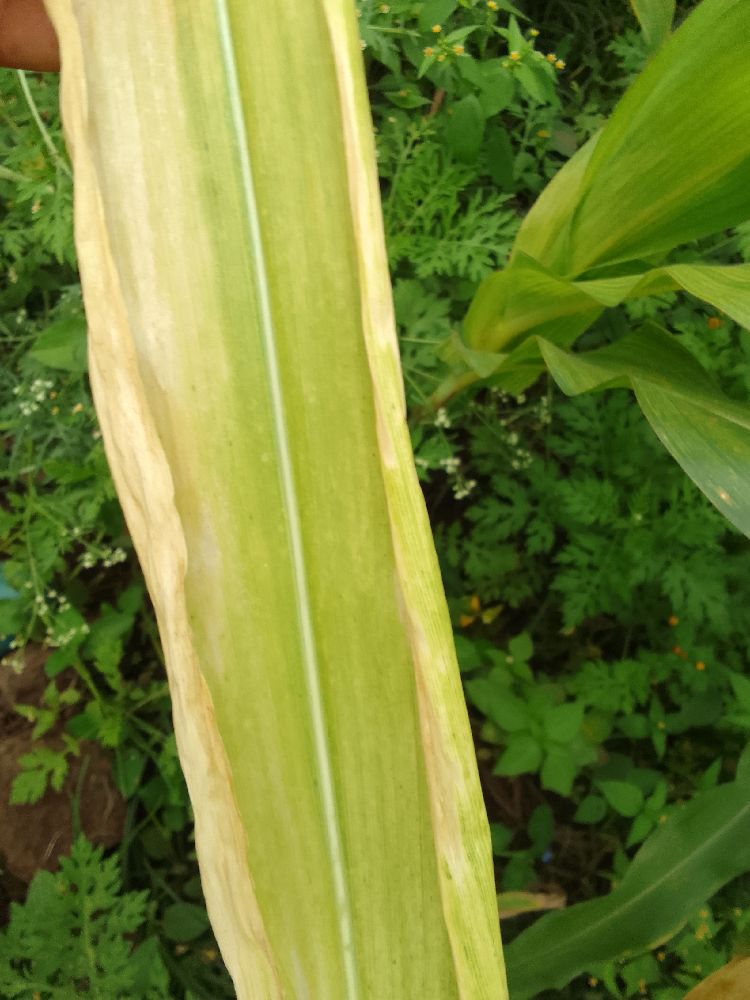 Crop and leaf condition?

maize, maize lethal necrosis
